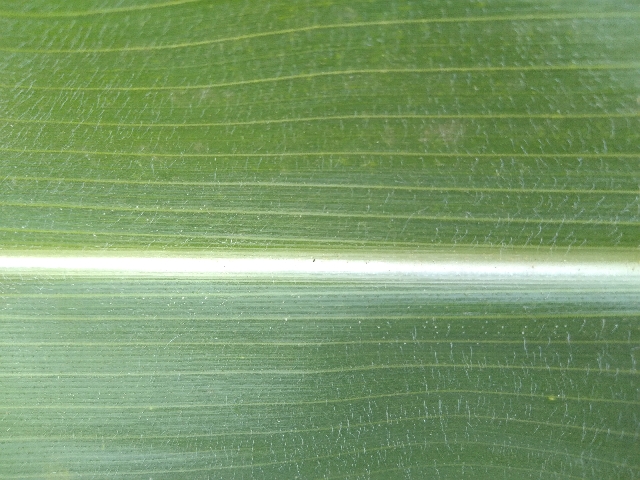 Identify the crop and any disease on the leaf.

maize, healthy
